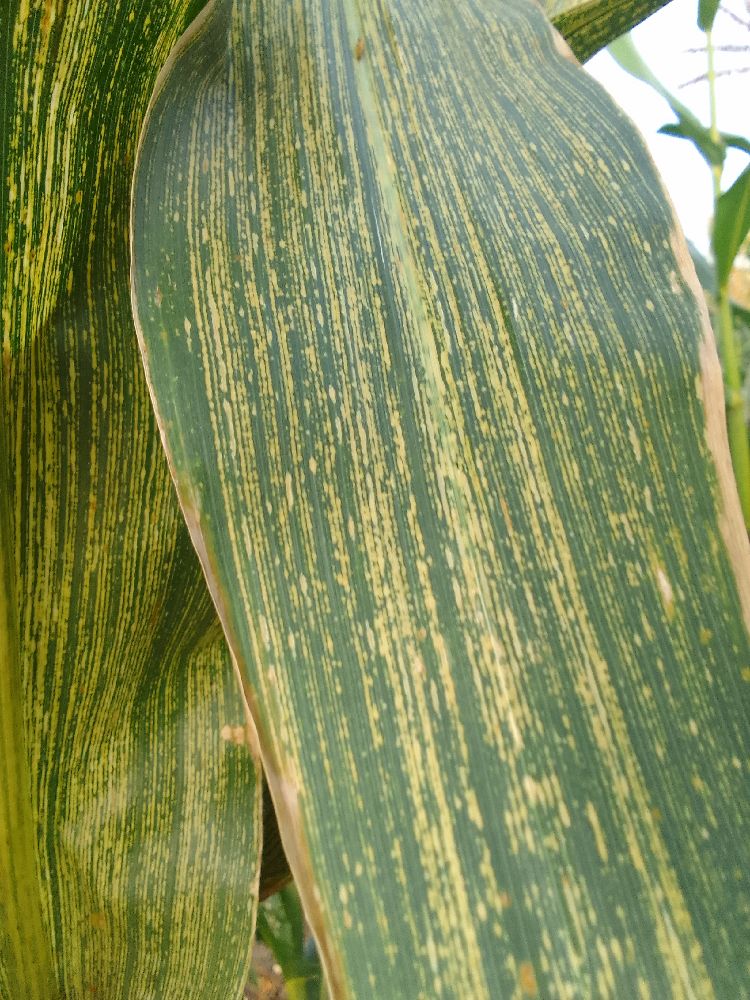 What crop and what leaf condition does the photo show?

maize, maize streak virus
